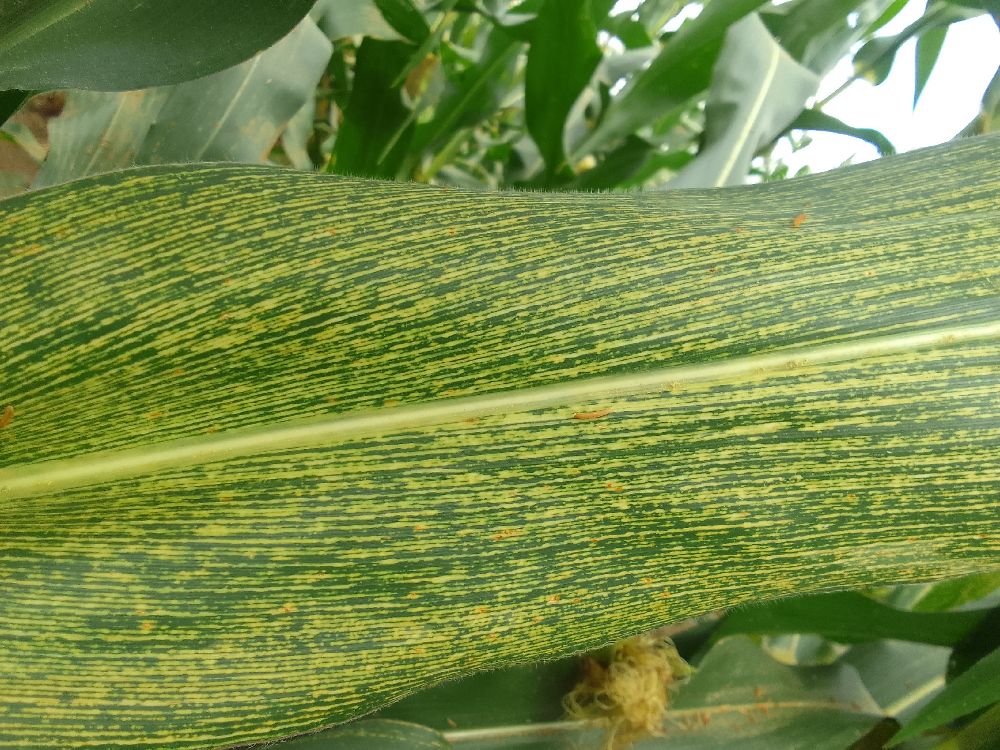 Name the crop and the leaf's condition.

maize, maize streak virus
